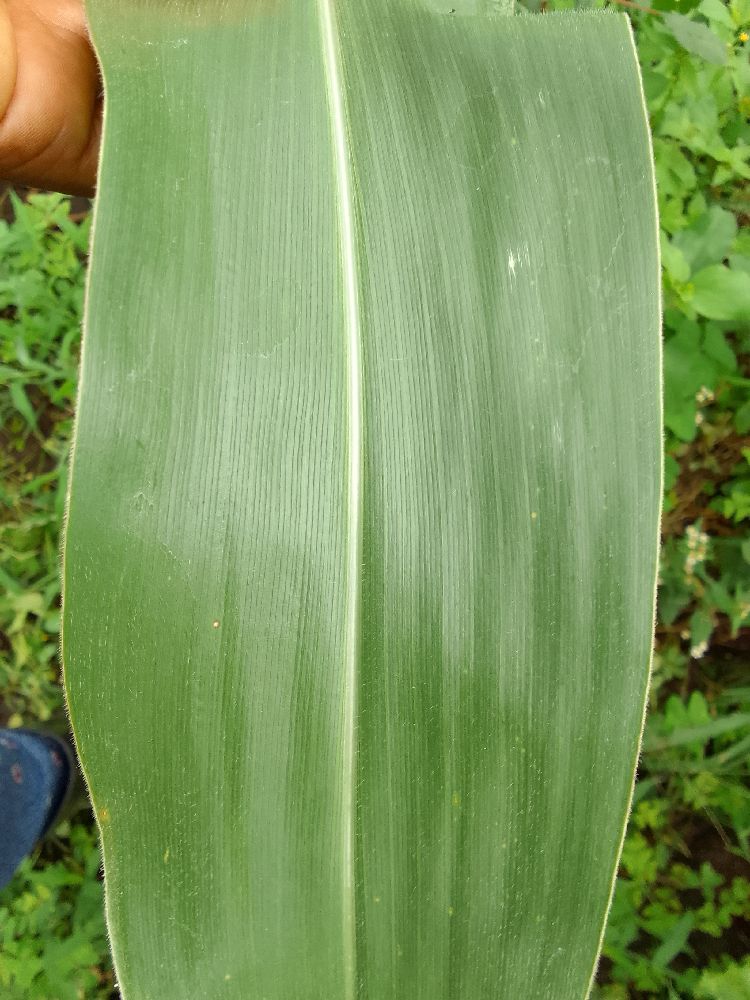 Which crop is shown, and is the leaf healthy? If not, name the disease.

maize, healthy
